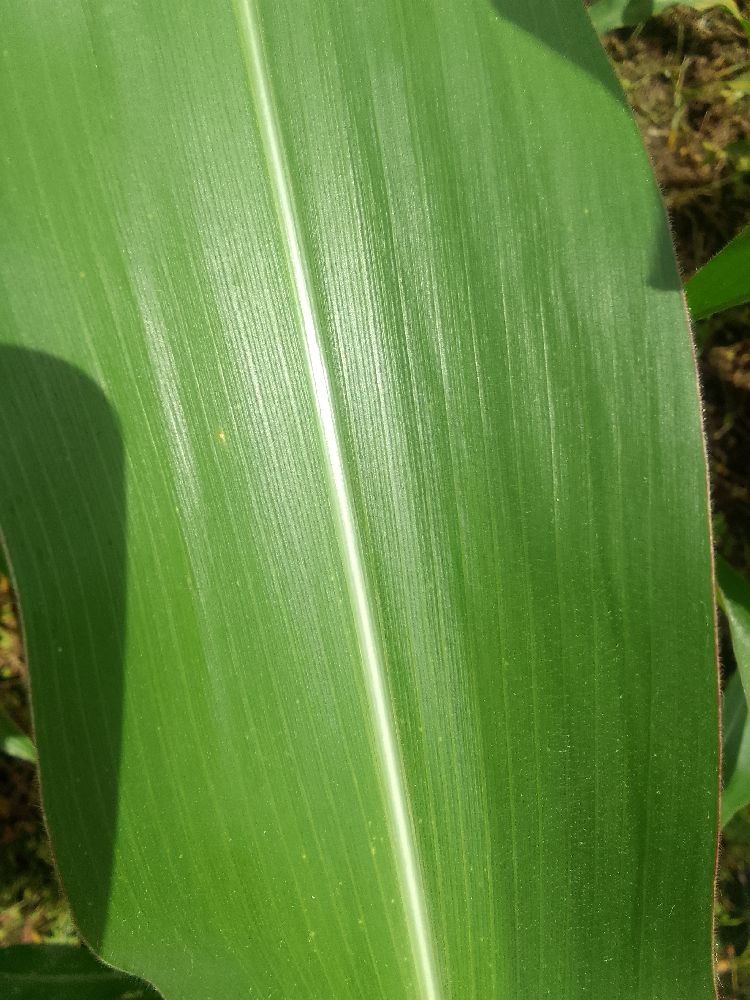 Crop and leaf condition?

maize, healthy
